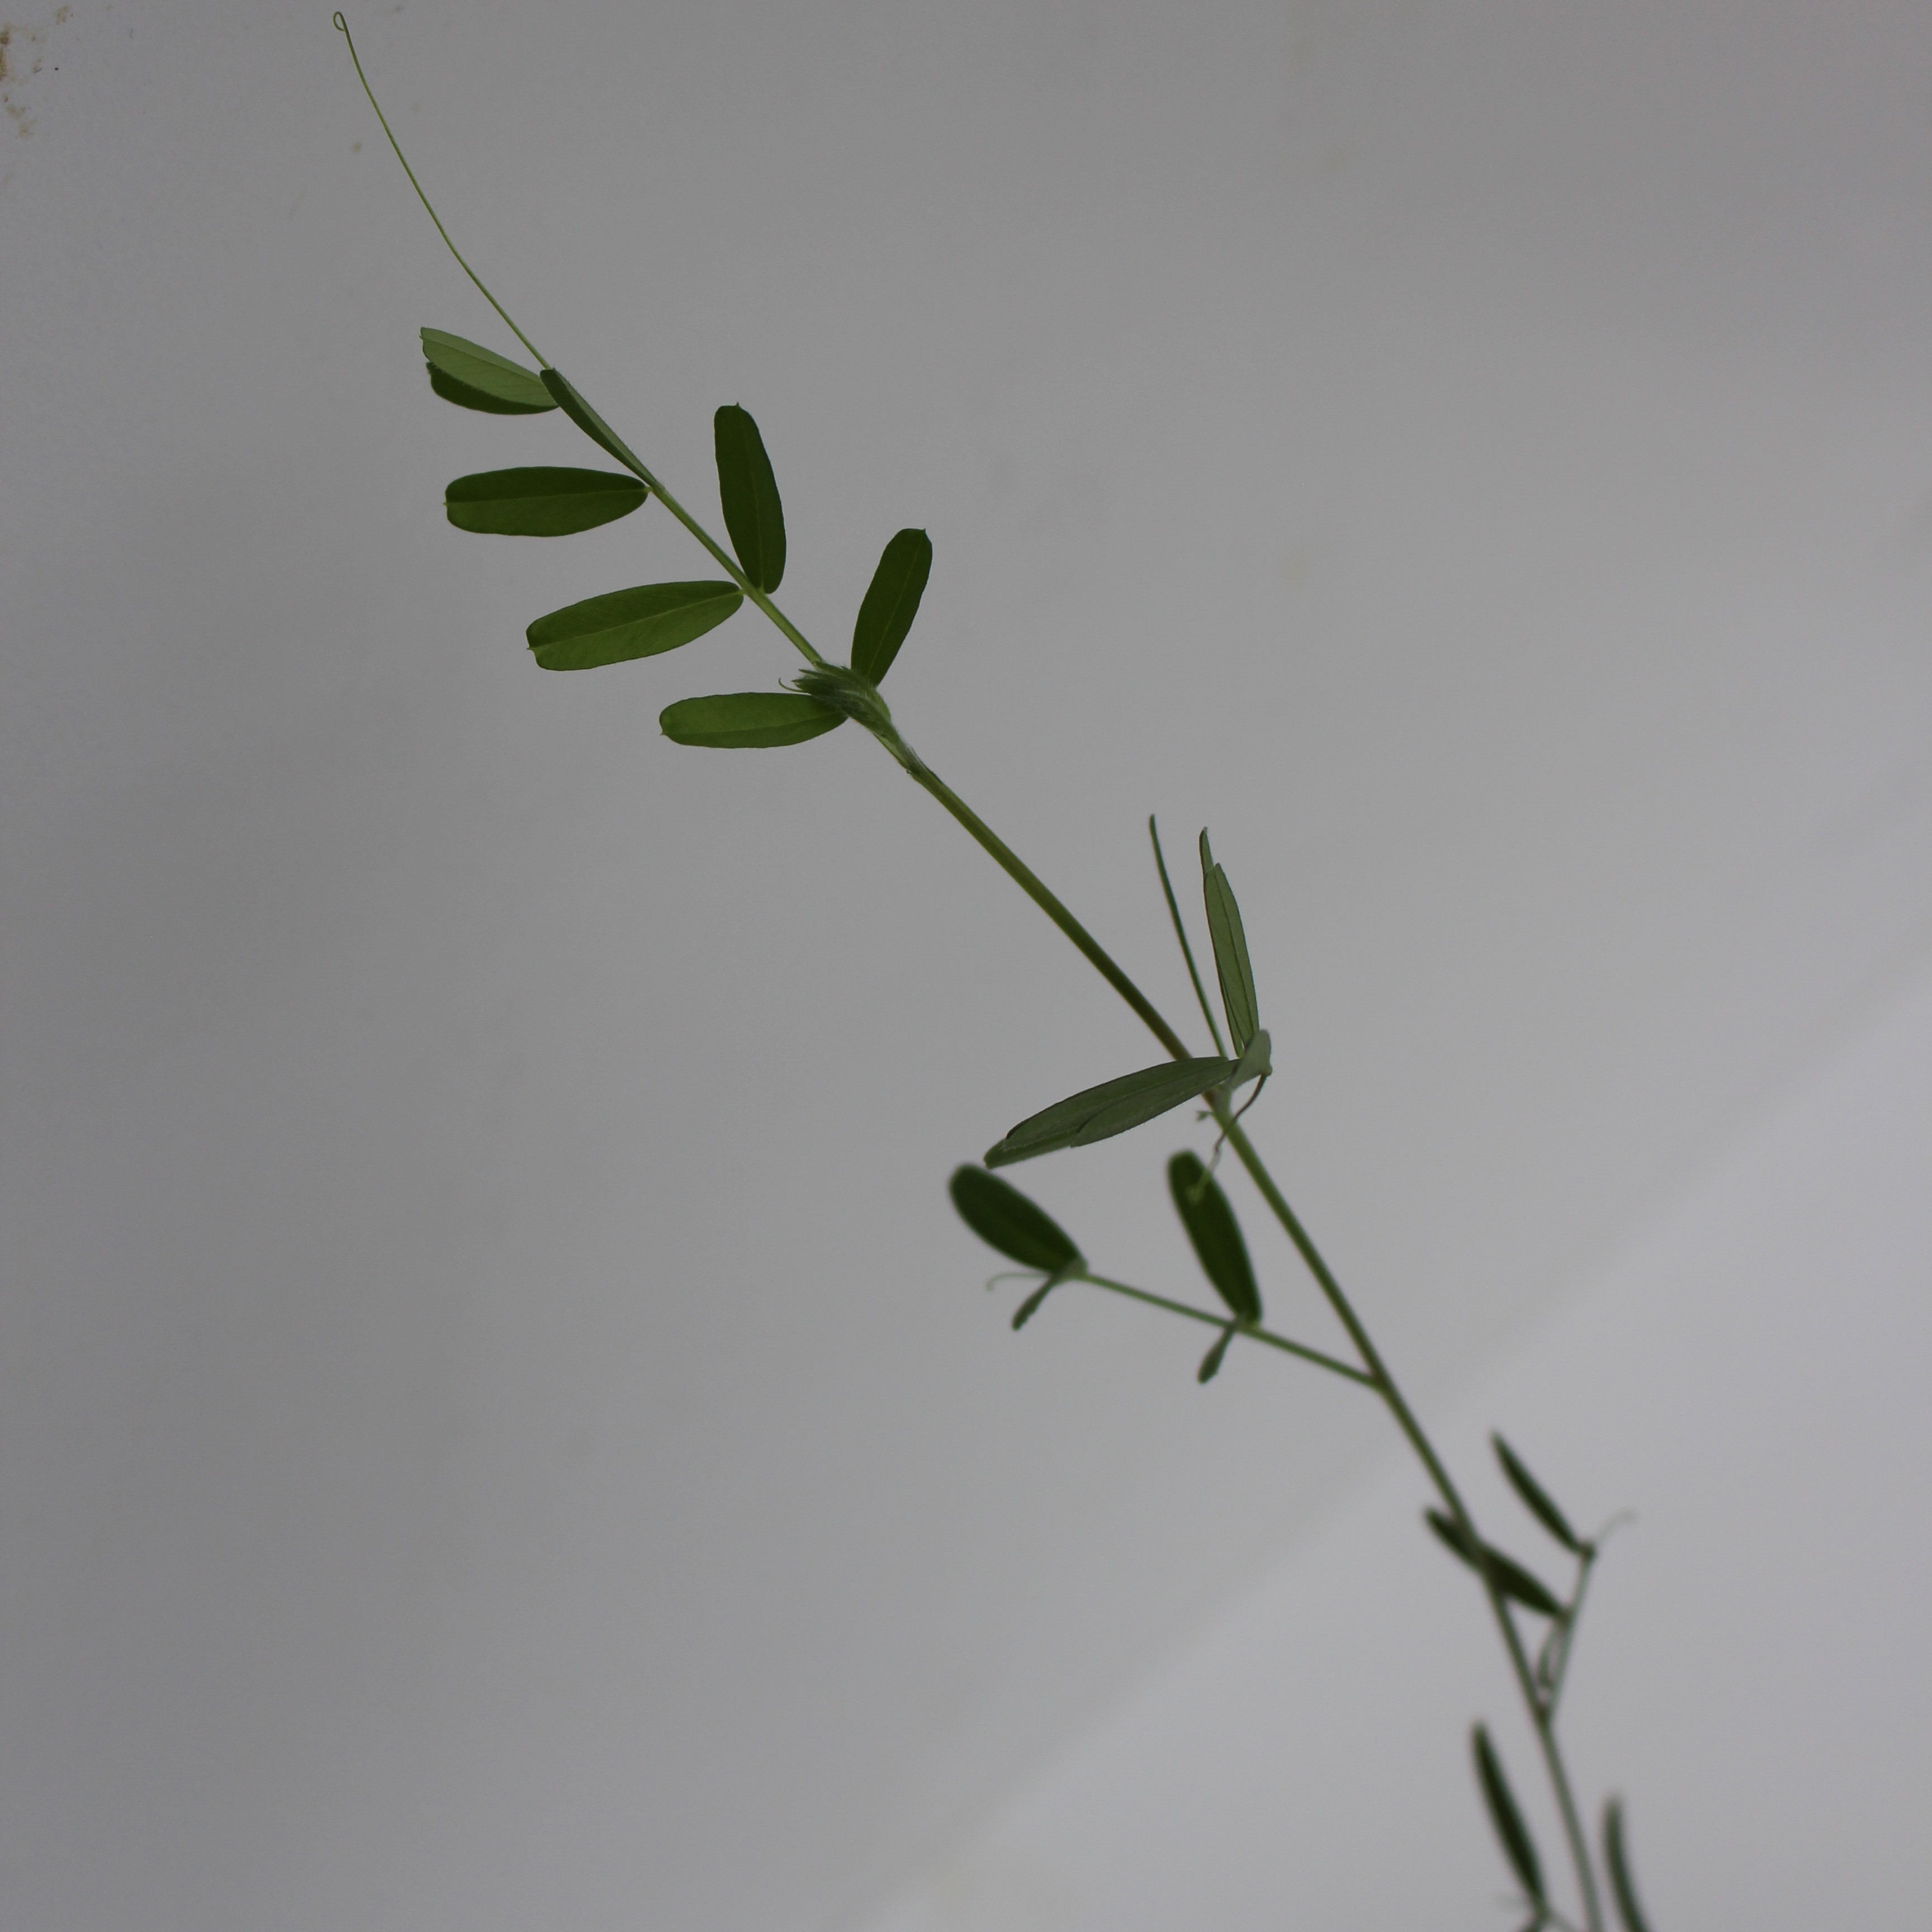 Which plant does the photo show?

Vicia sativa
